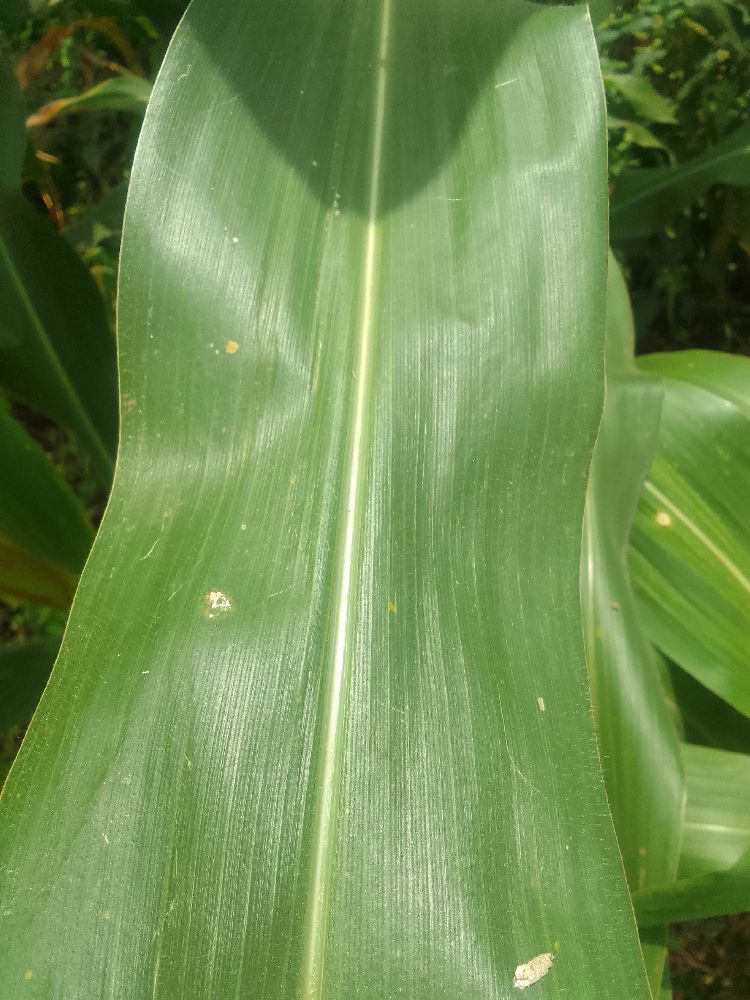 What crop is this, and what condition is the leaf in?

maize, healthy
